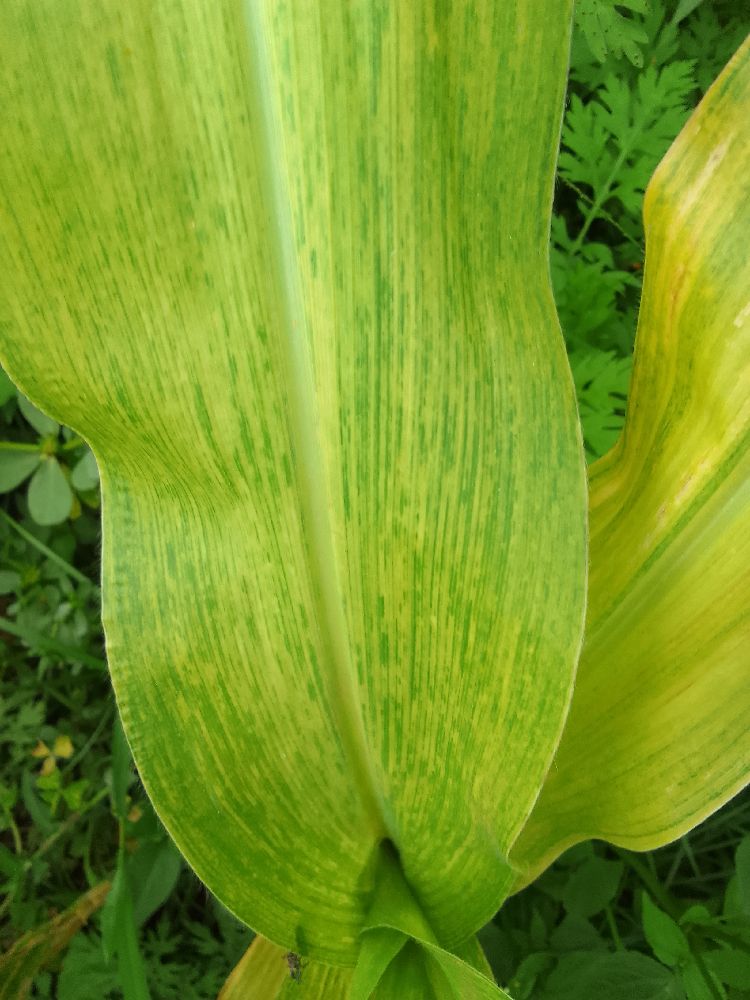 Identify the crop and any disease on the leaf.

maize, maize lethal necrosis
